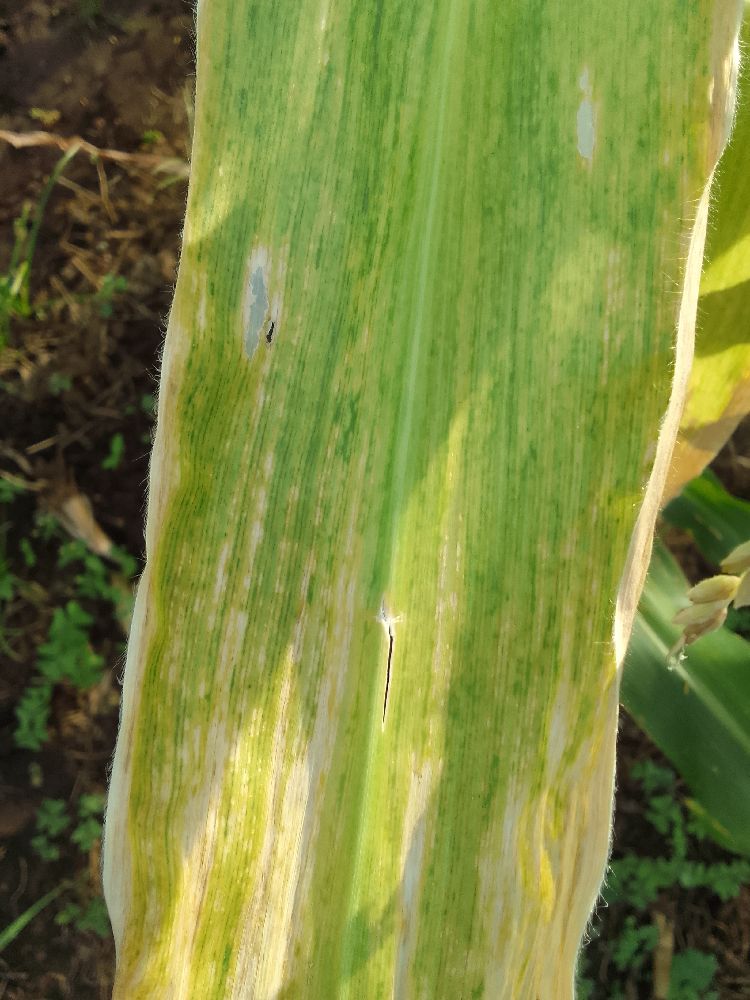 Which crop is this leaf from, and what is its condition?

maize, maize lethal necrosis
